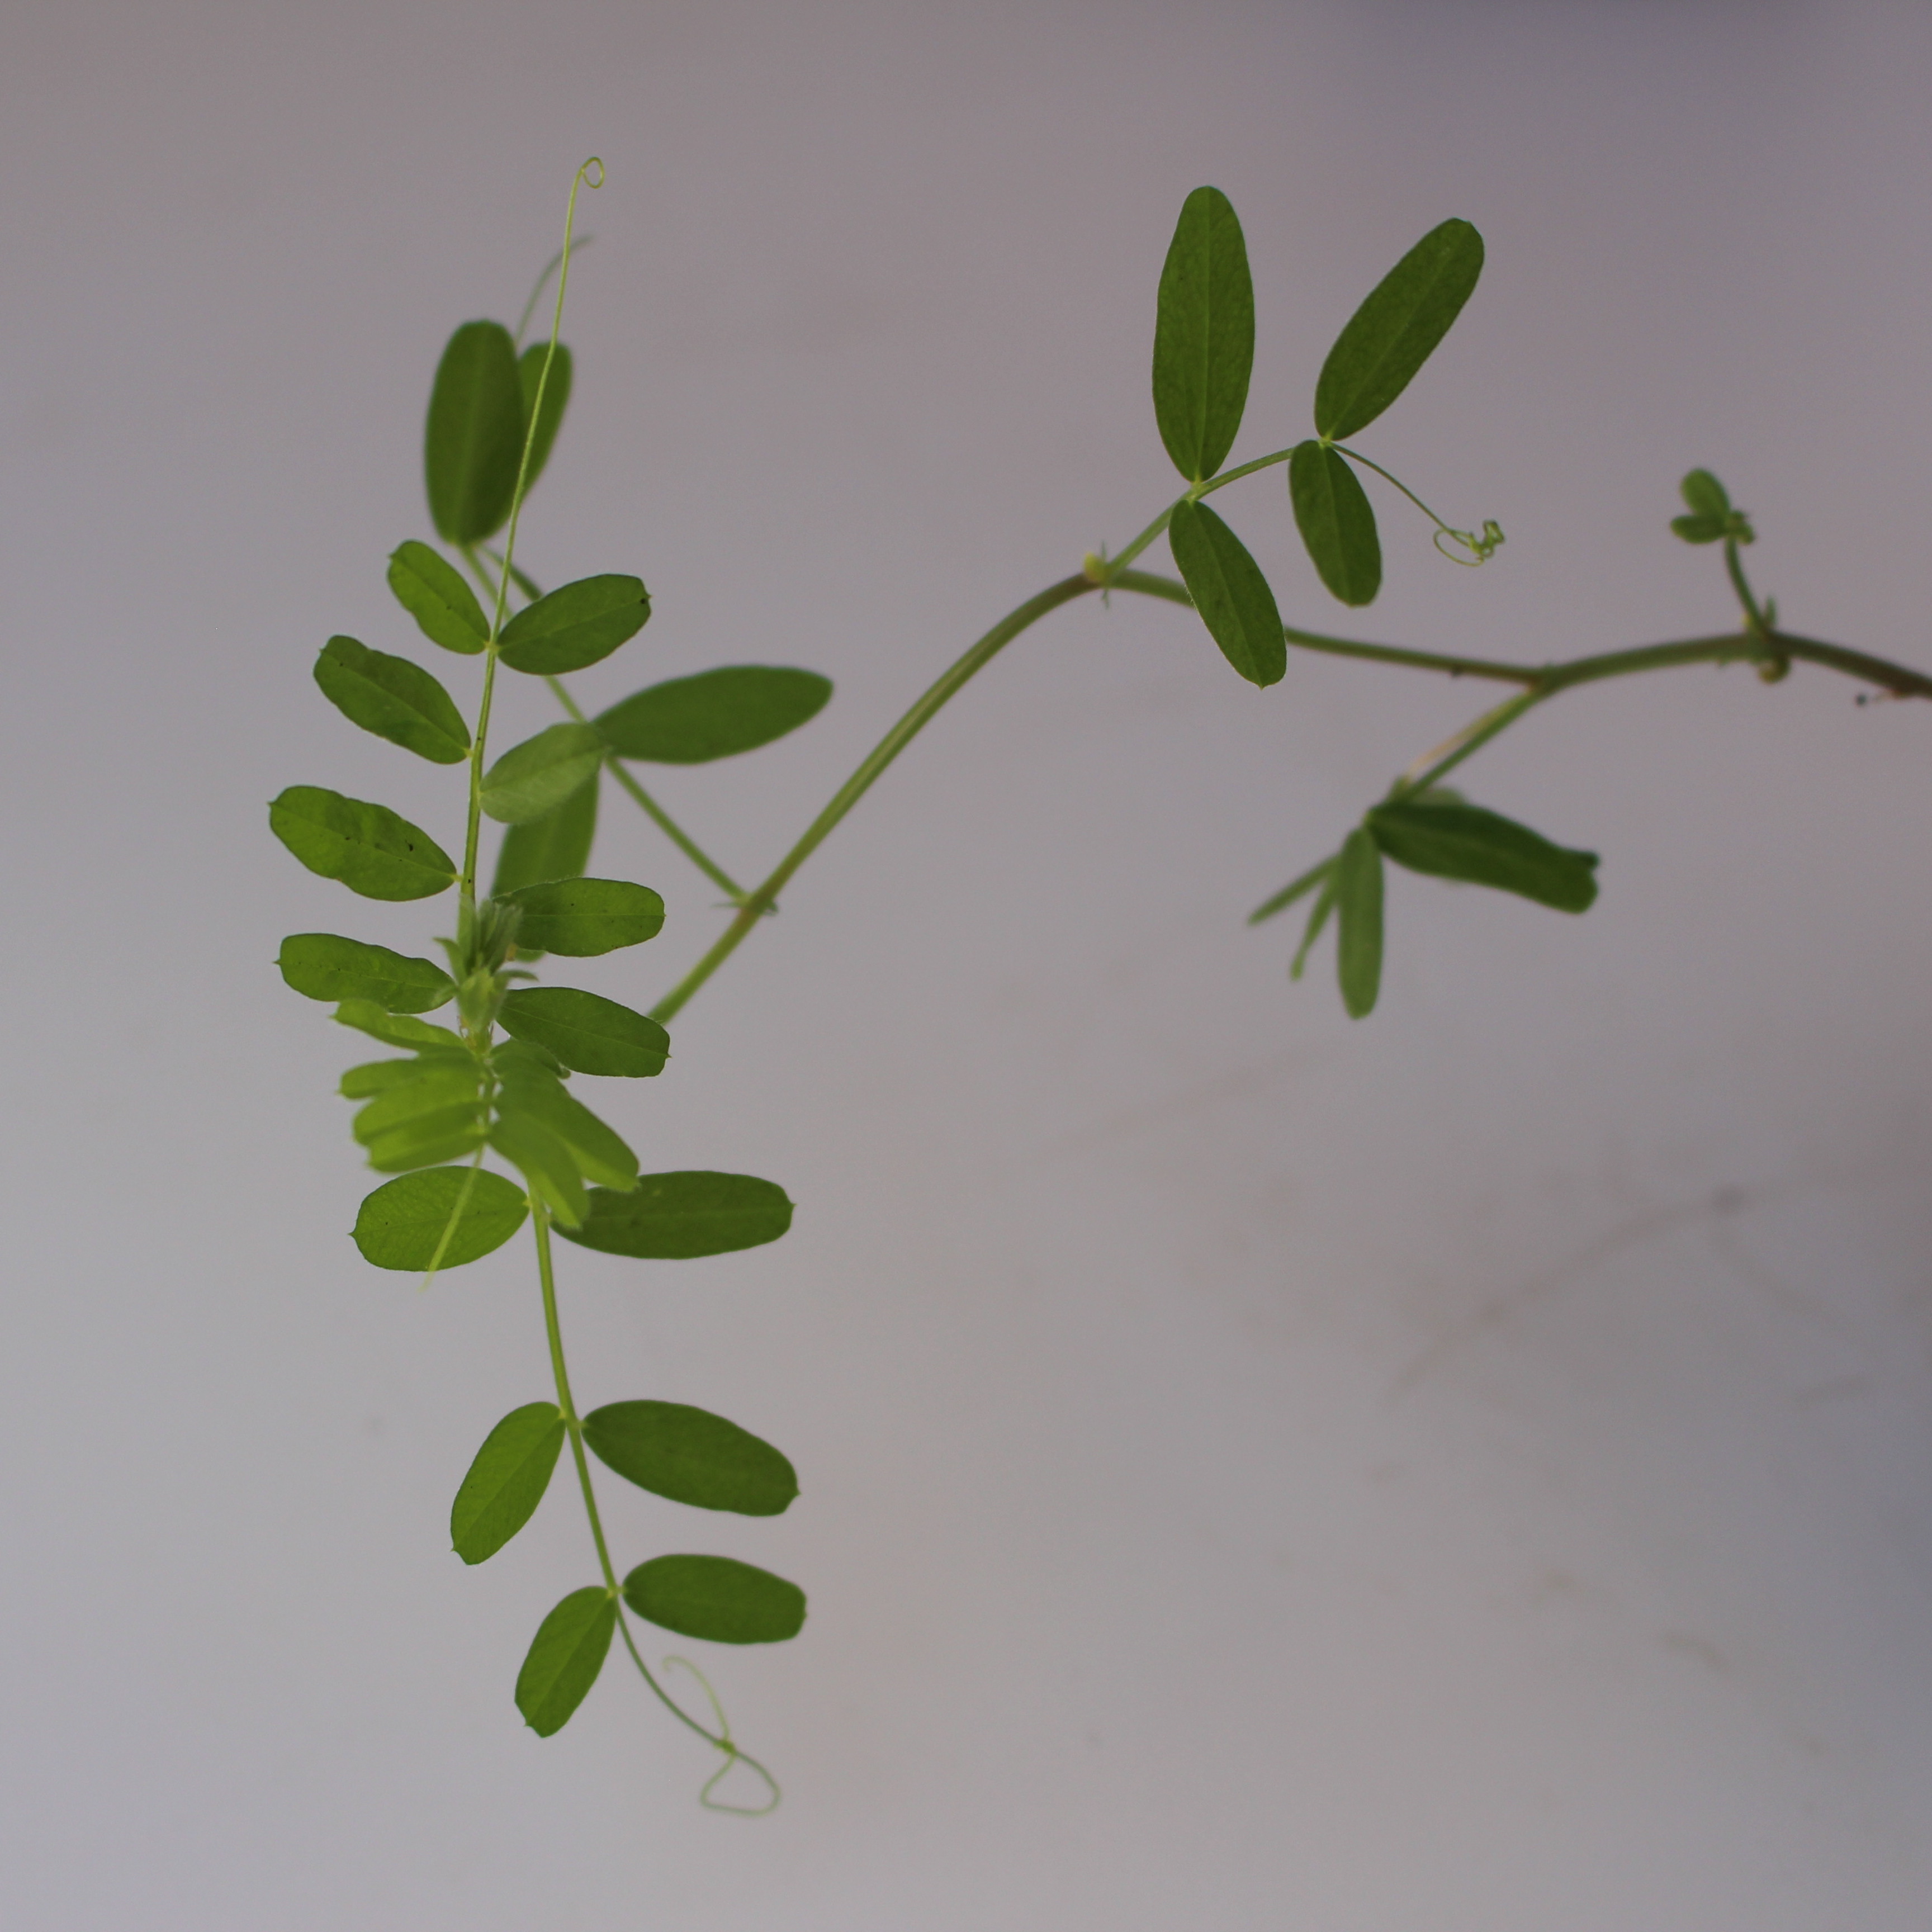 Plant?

Vicia sativa
